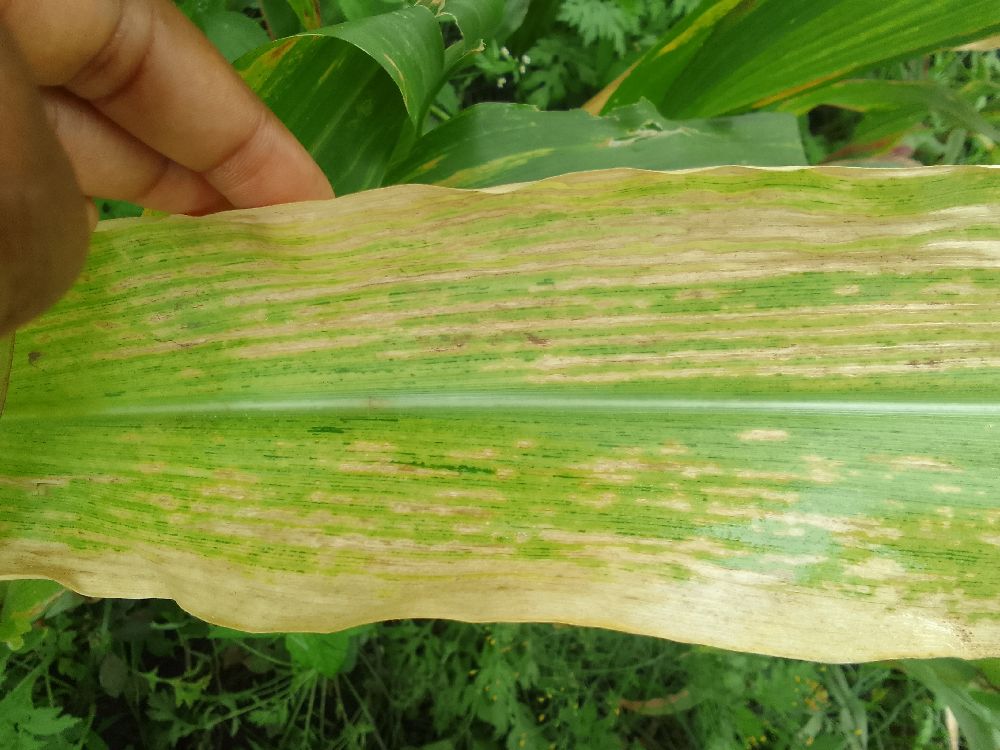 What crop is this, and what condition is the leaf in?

maize, maize lethal necrosis
